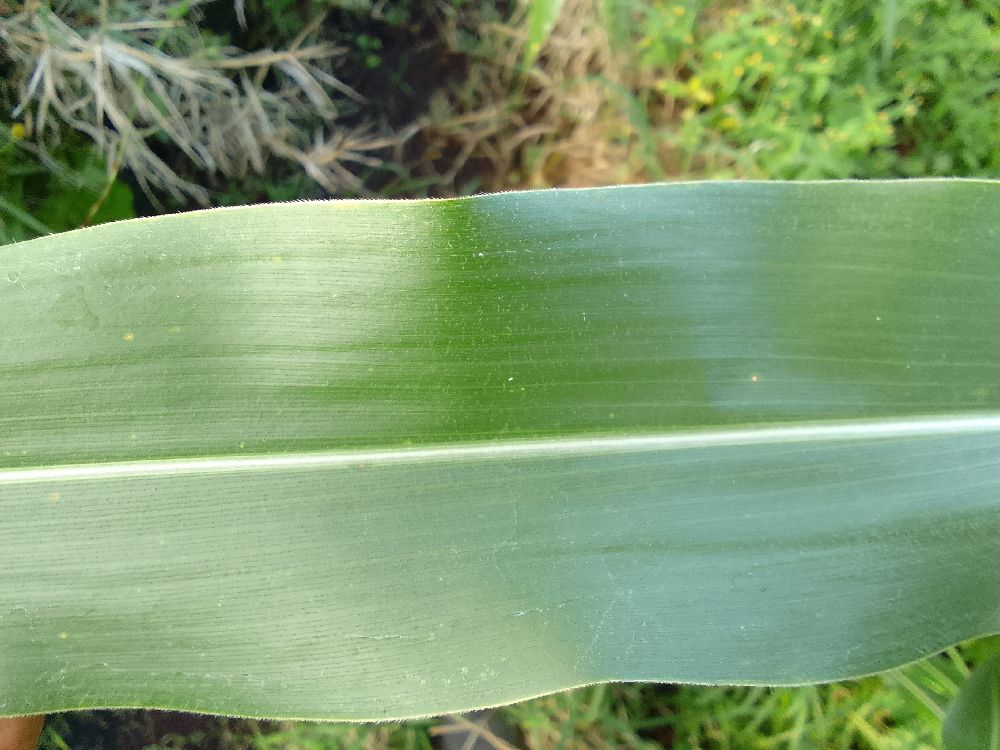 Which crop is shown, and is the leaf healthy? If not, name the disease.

maize, healthy
